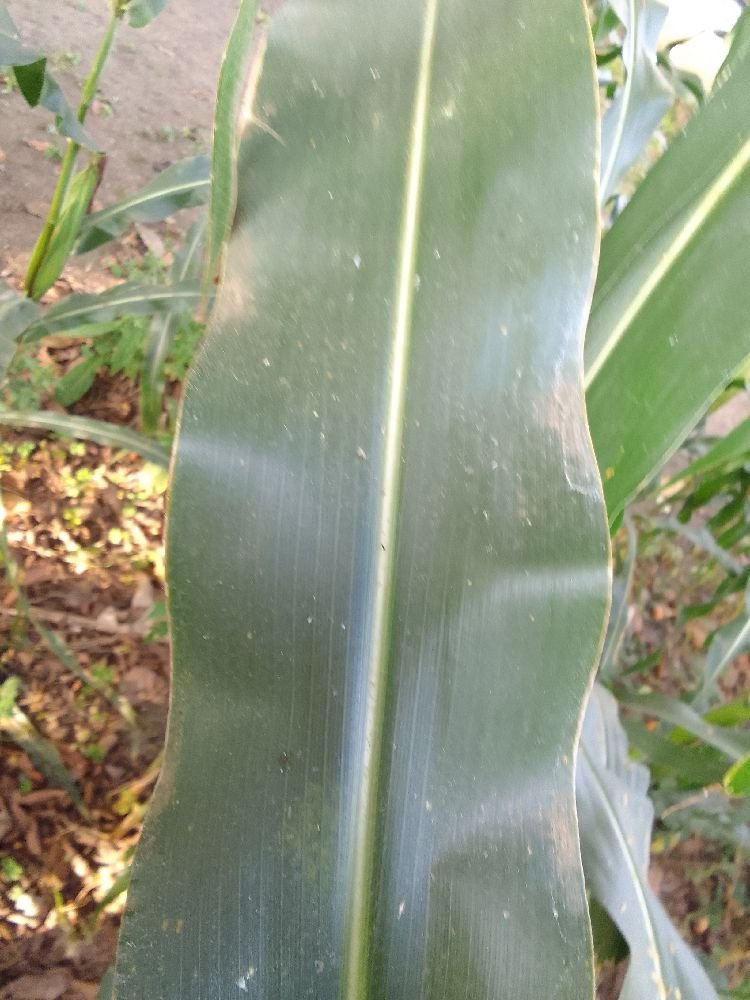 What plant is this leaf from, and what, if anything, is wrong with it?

maize, healthy
